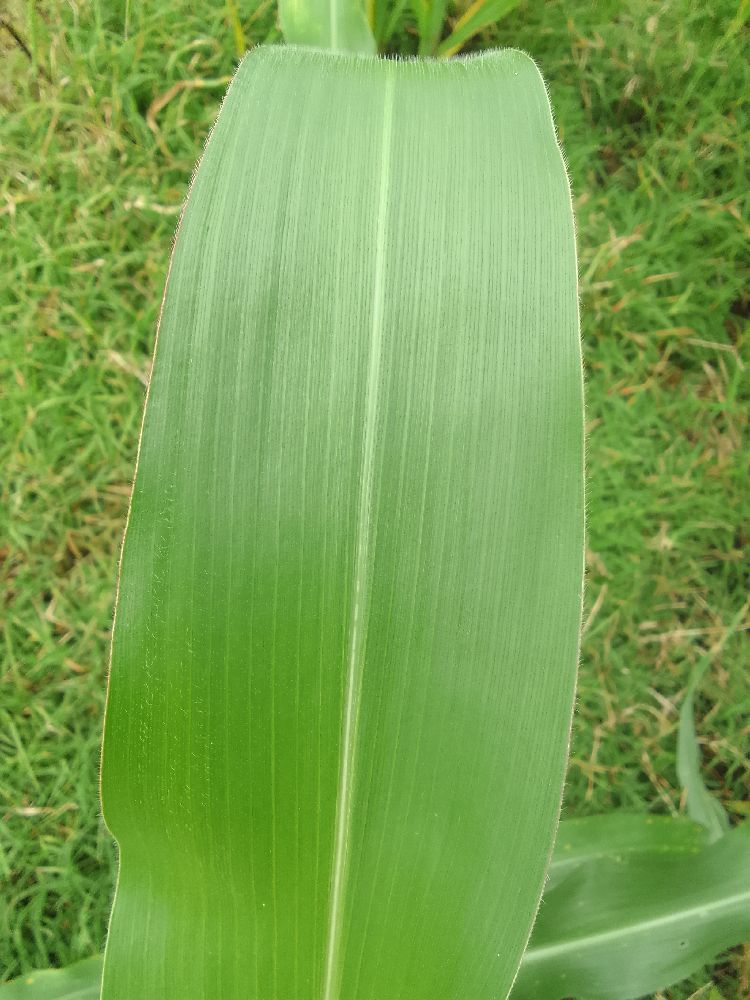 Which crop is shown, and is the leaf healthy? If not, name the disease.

maize, healthy
